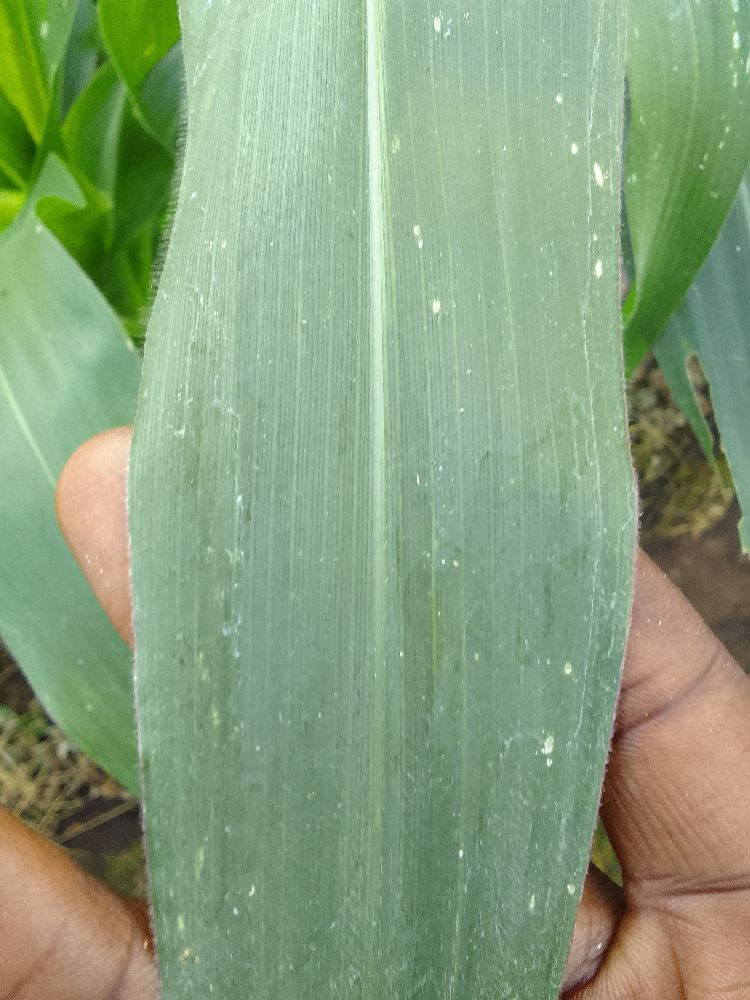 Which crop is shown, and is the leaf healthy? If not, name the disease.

maize, healthy
